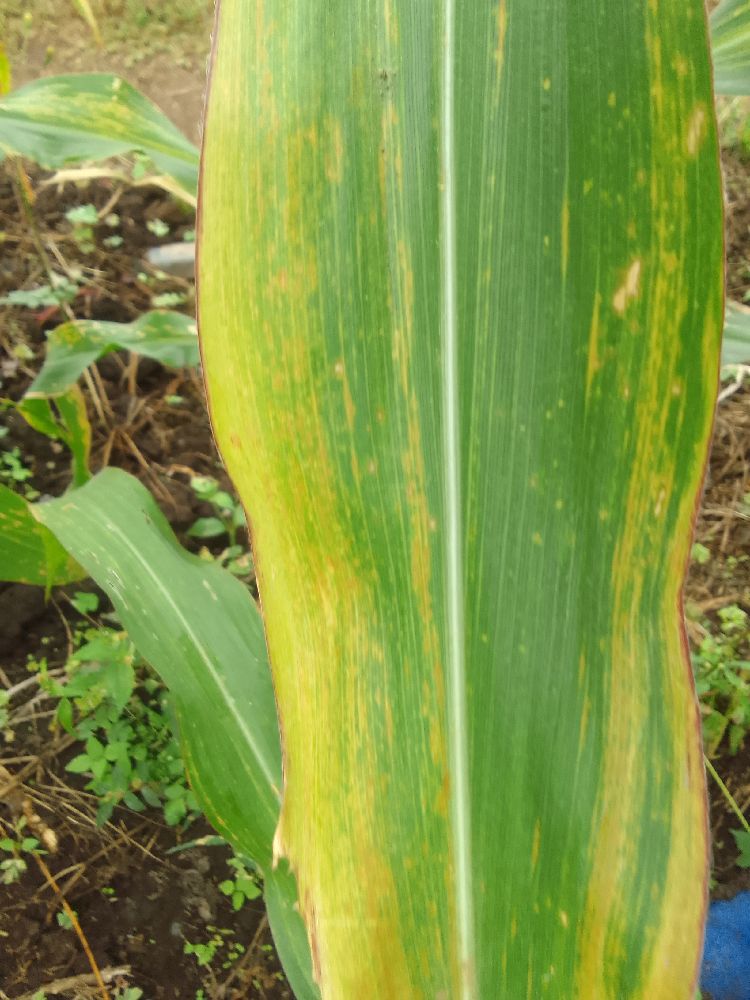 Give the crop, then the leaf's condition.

maize, maize lethal necrosis
